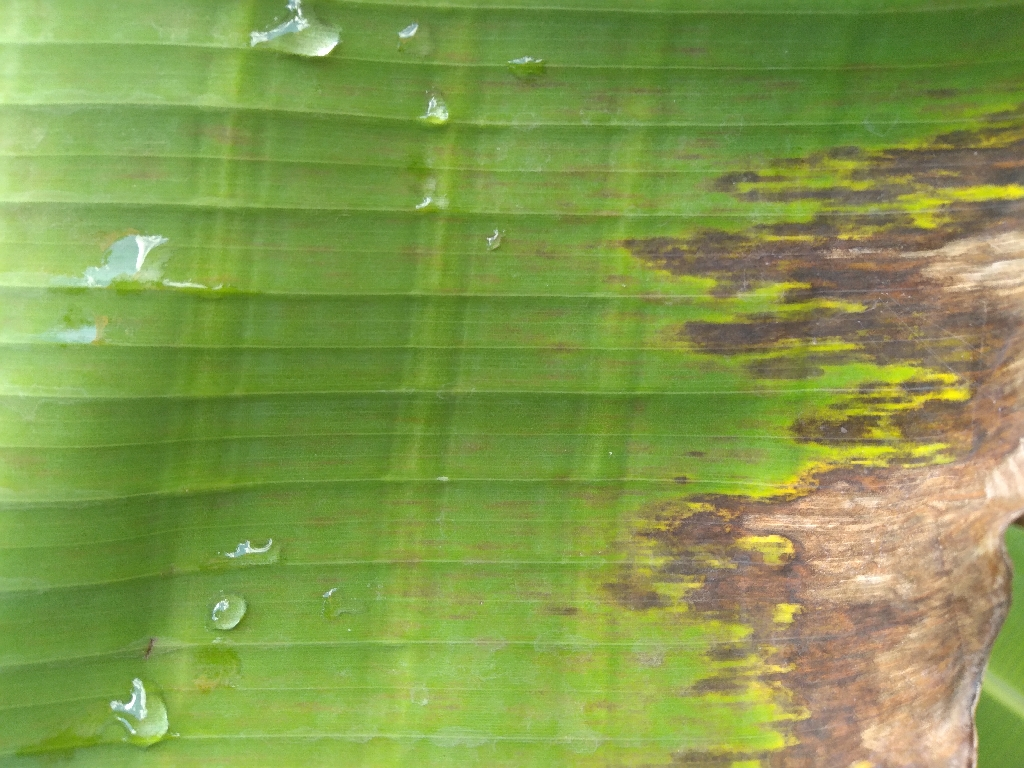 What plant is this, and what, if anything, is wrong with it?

banana, black sigatoka
